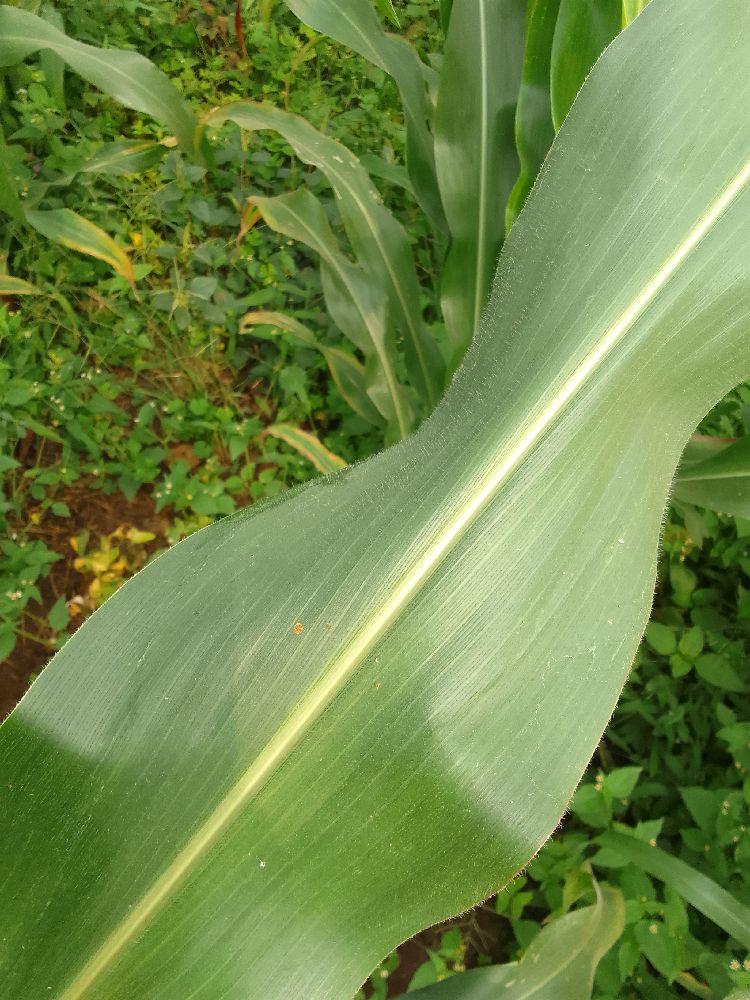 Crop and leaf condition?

maize, healthy
